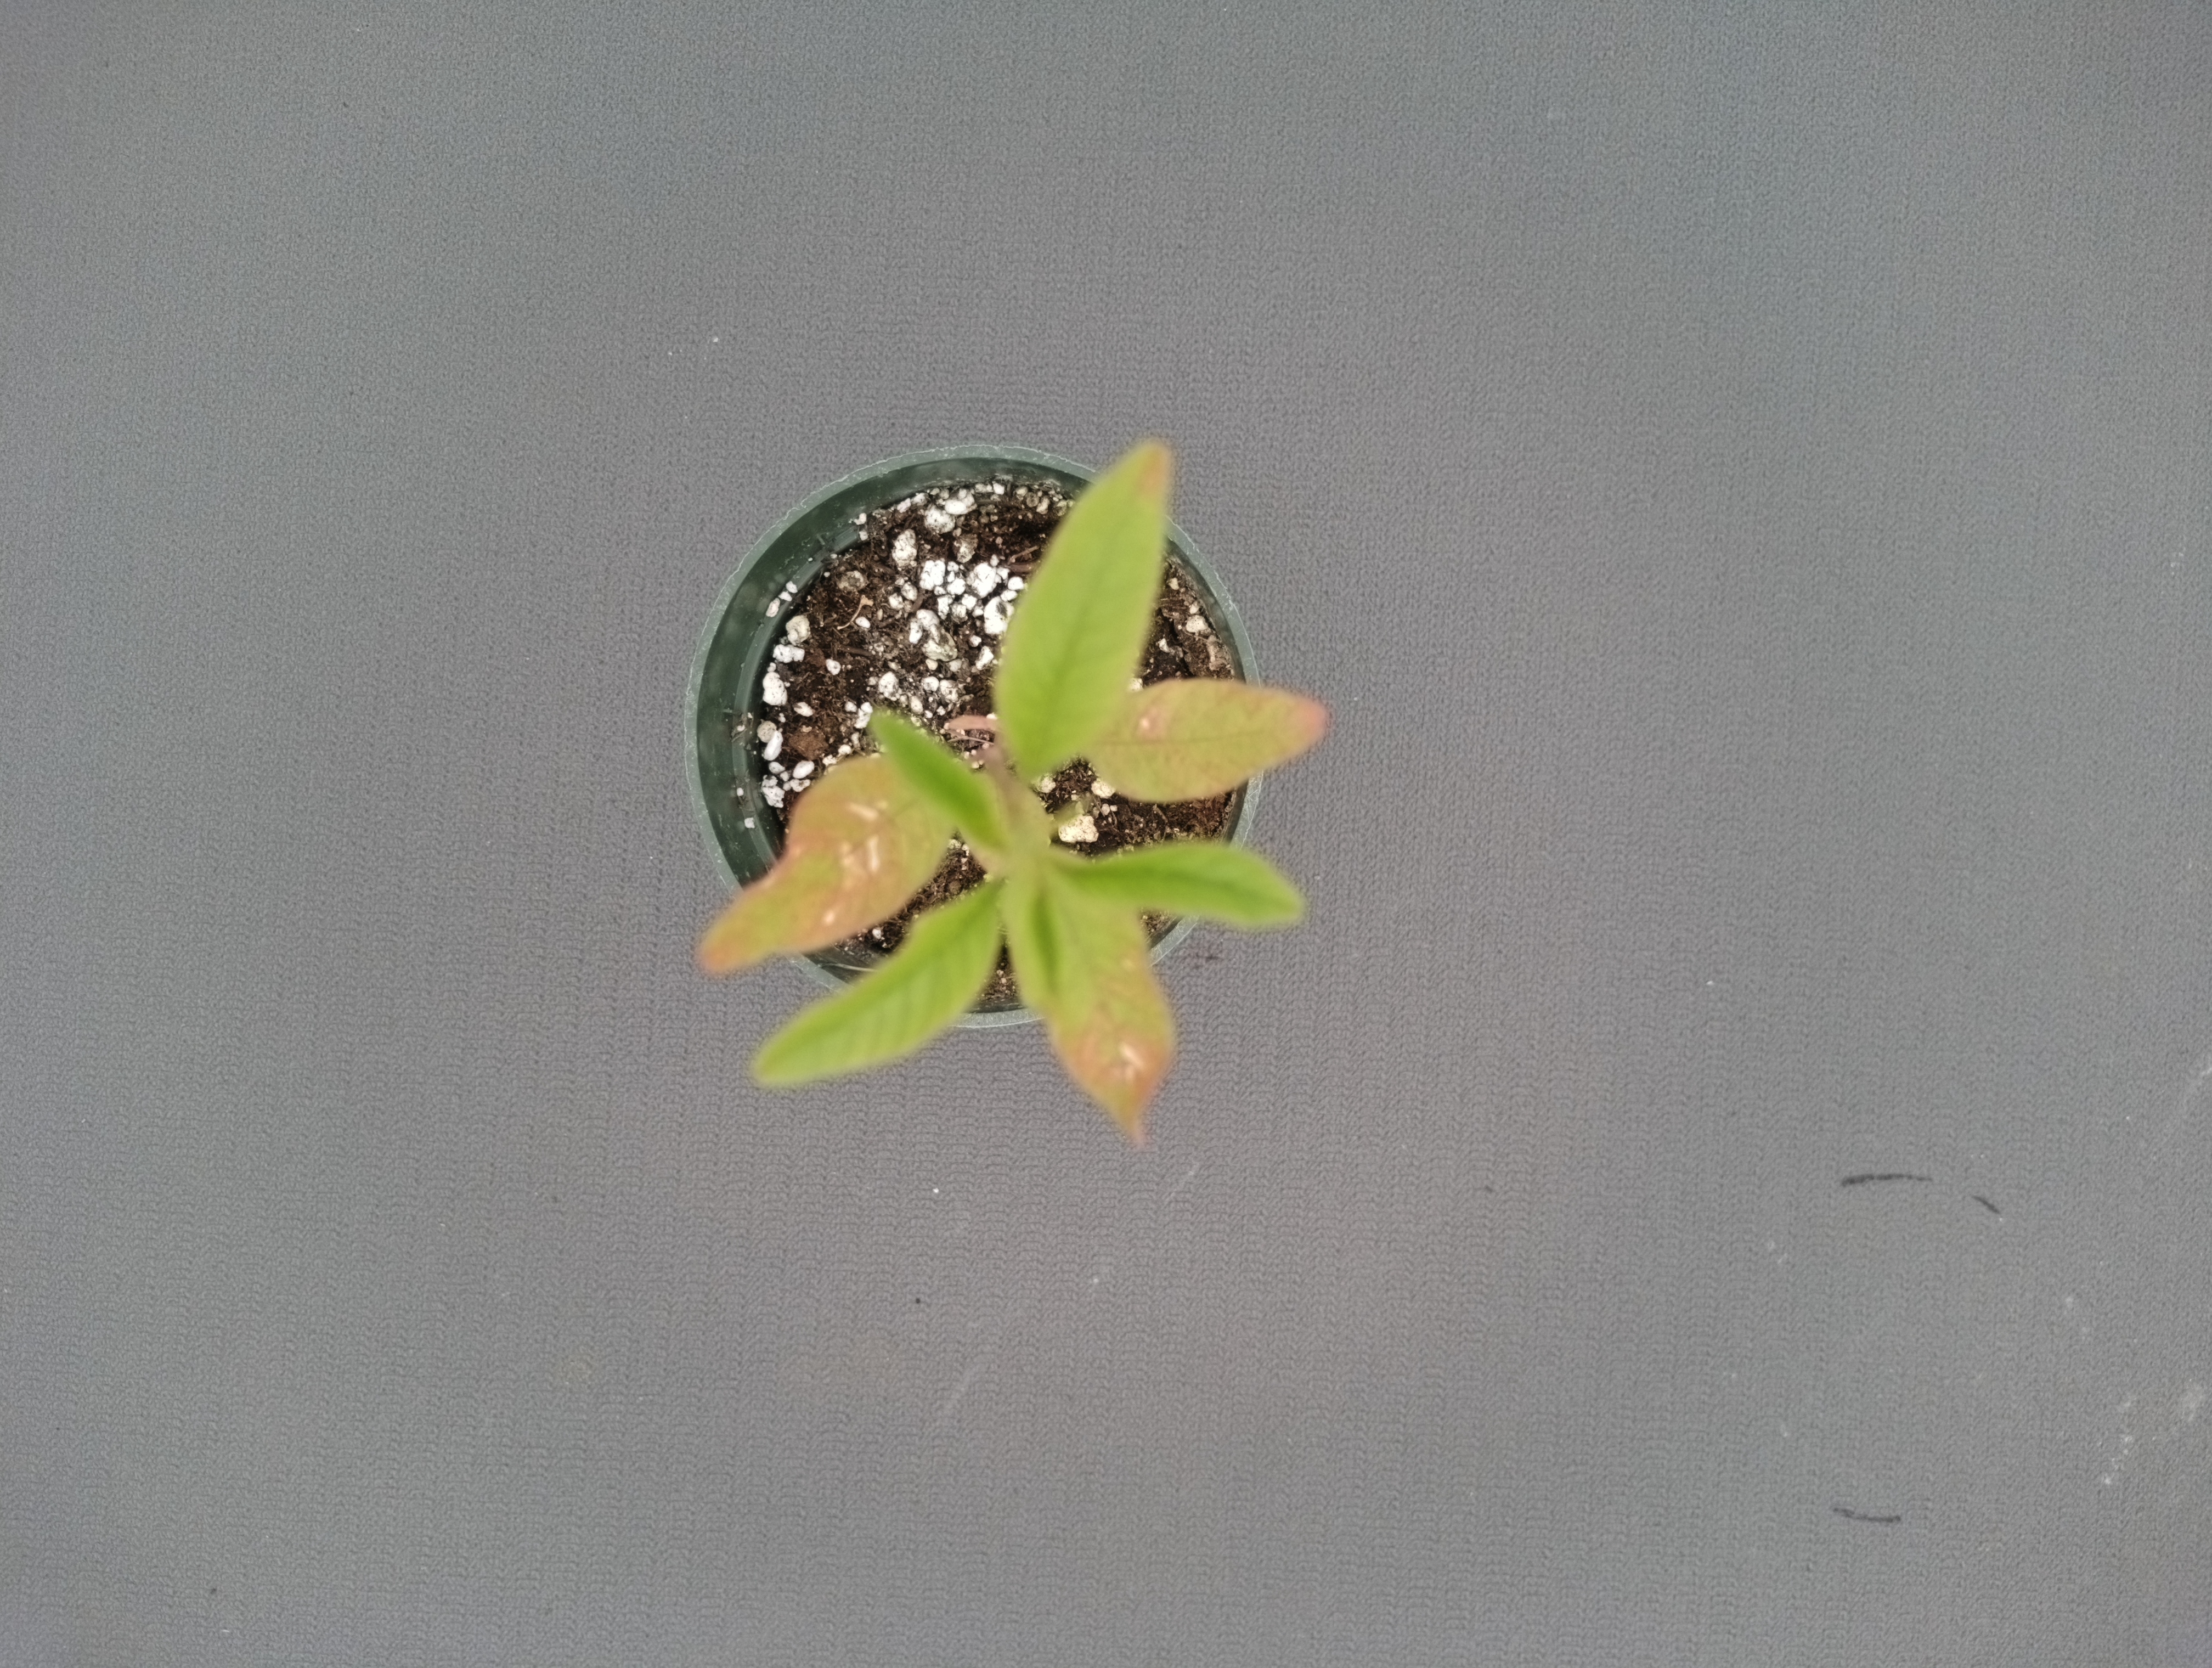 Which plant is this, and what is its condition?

waterhemp, chlorosis only
